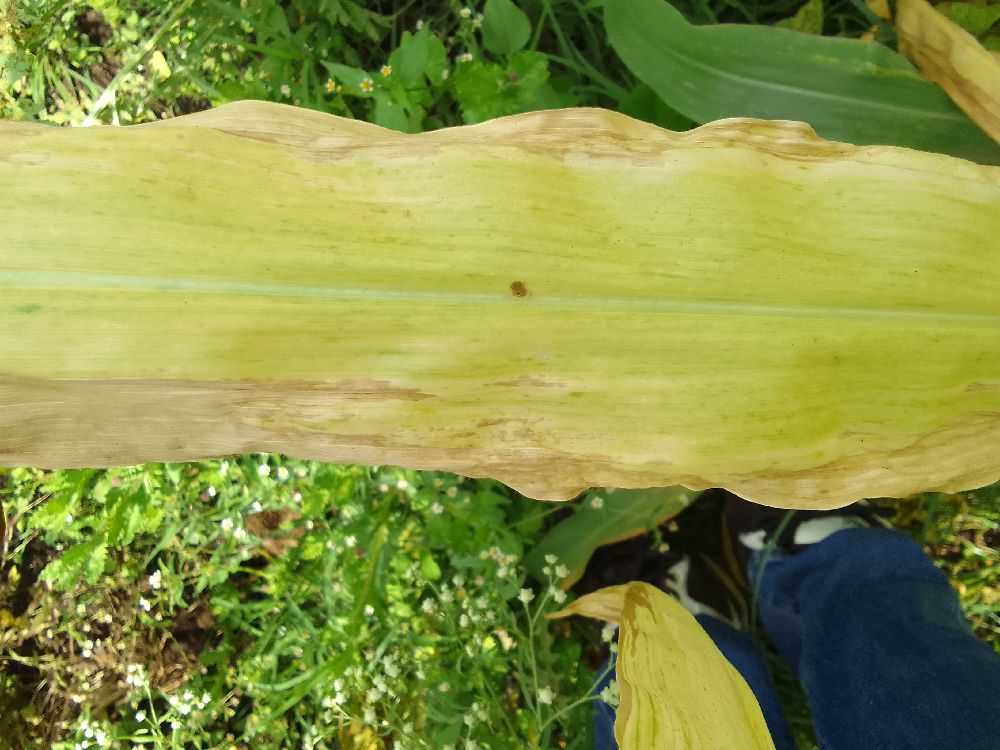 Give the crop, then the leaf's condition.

maize, maize lethal necrosis
